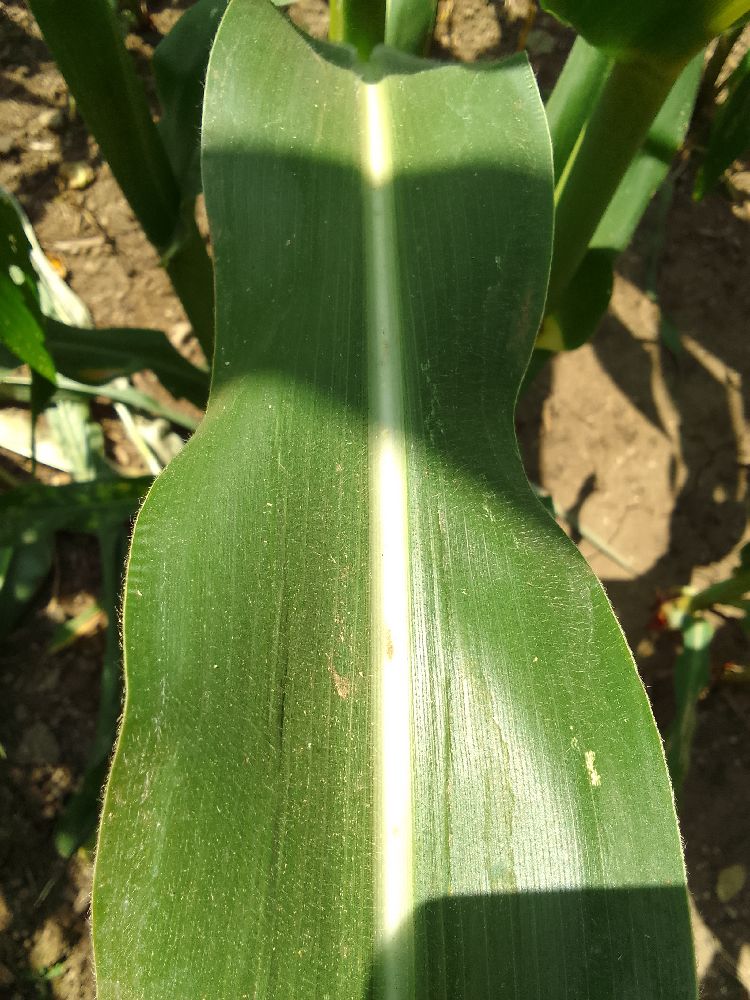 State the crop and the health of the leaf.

maize, healthy
